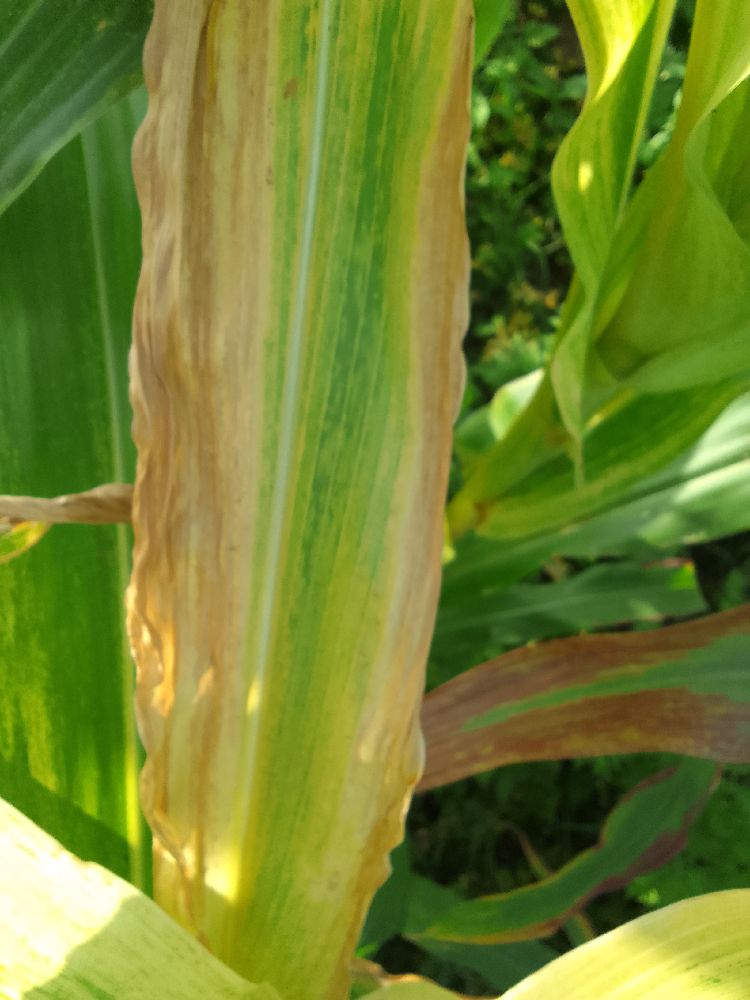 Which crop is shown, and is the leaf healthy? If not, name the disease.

maize, maize lethal necrosis
